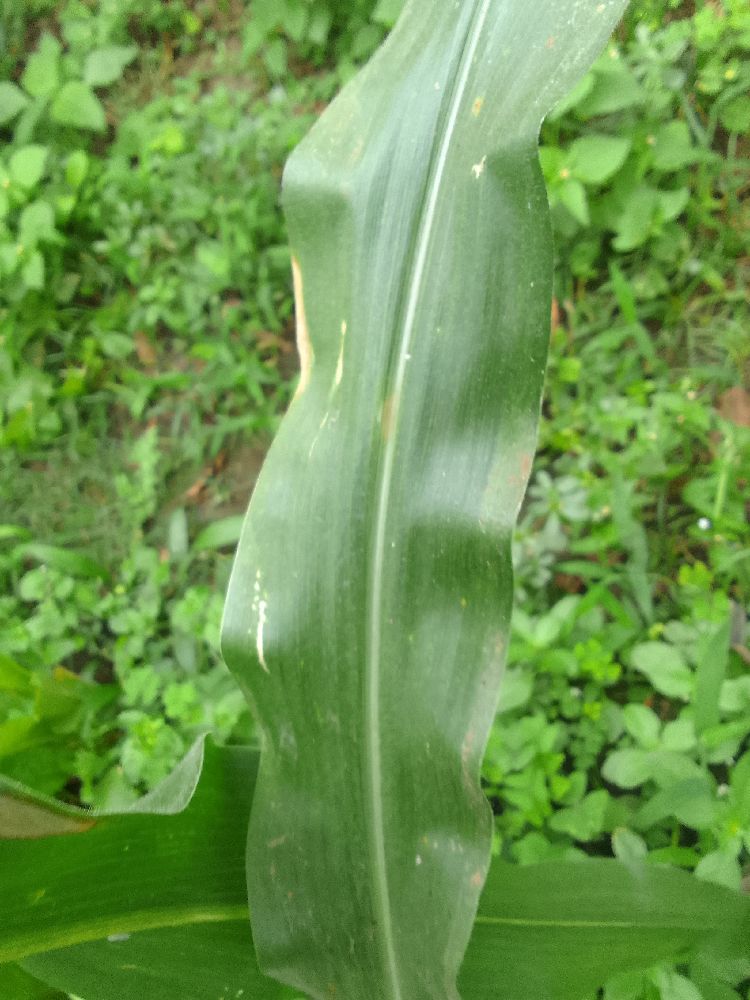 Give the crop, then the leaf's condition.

maize, healthy
